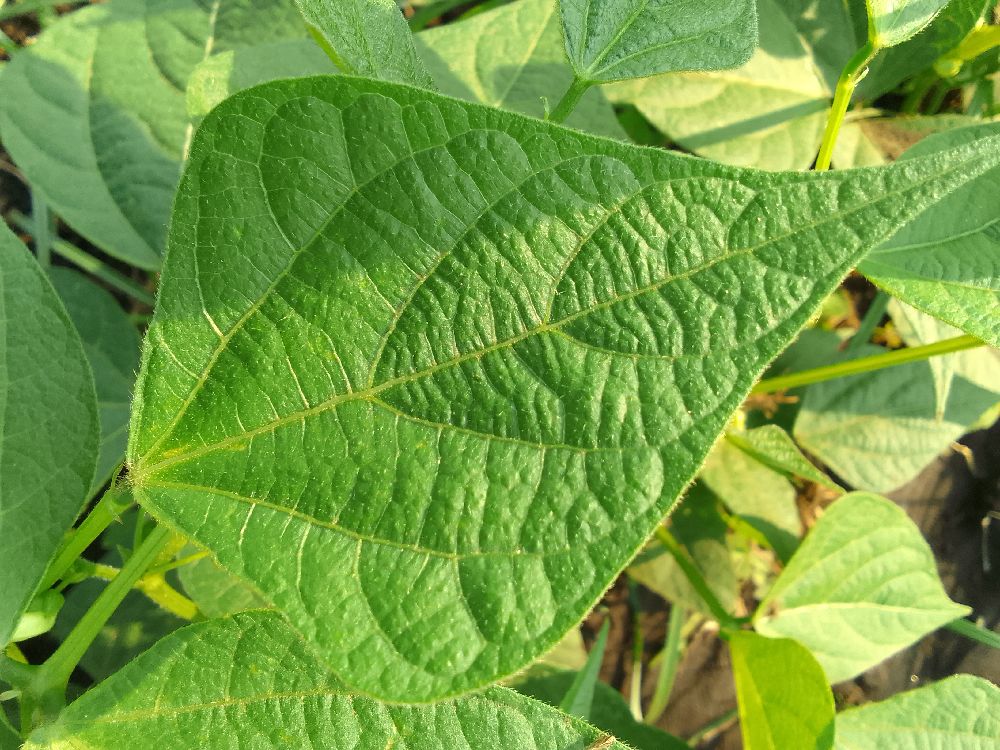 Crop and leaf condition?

common bean, healthy
